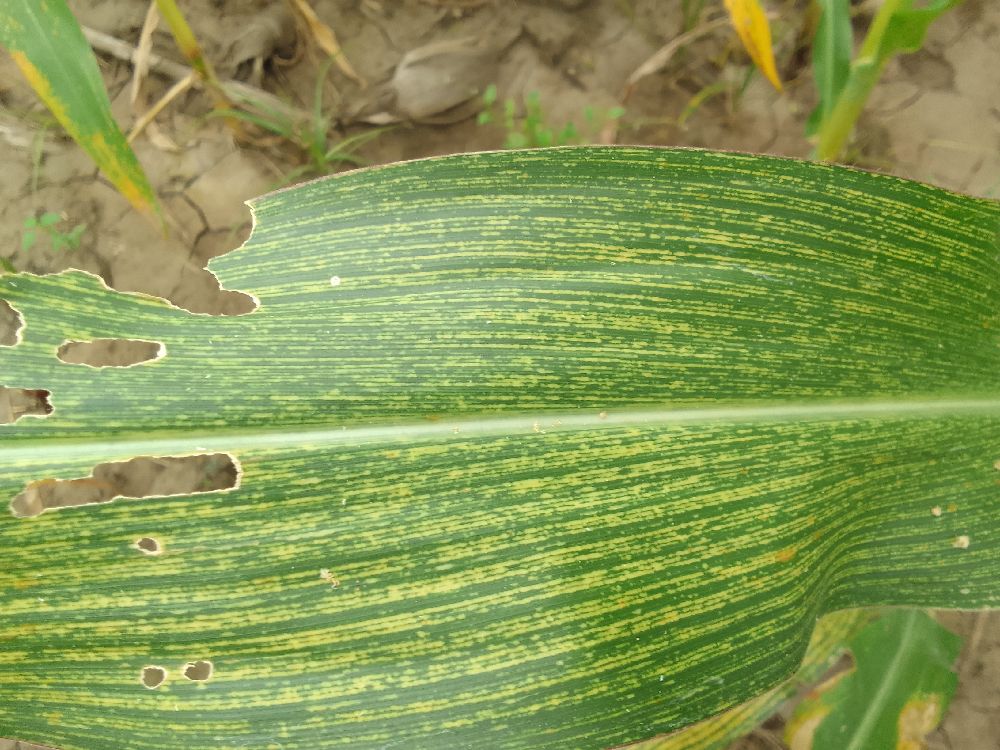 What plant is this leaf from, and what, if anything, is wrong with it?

maize, maize streak virus
